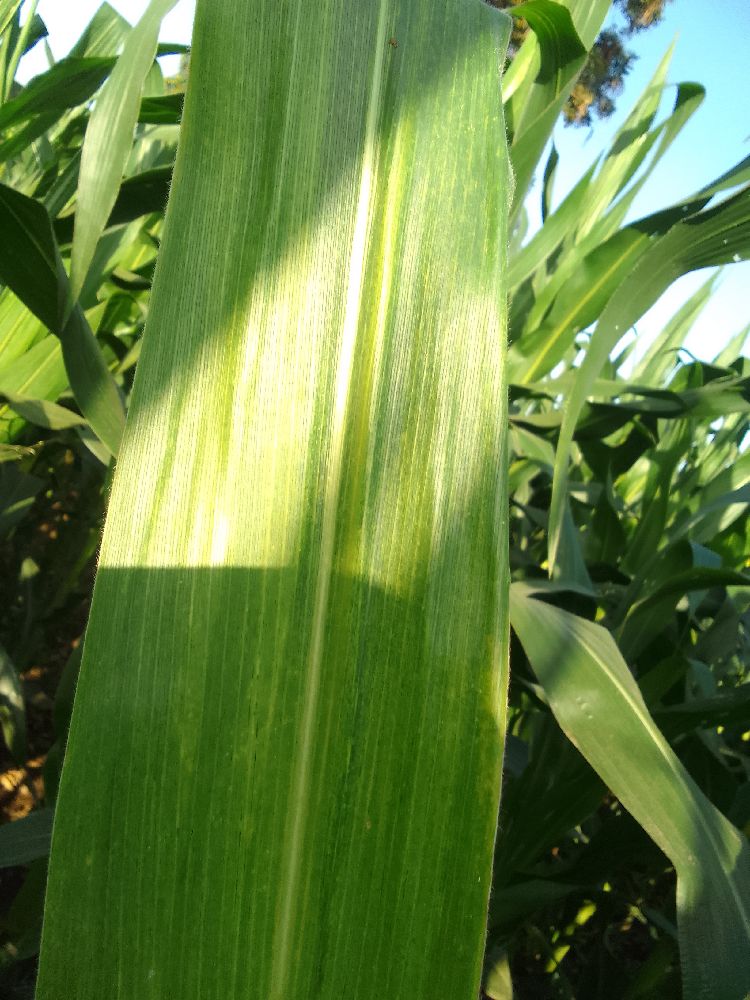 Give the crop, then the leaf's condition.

maize, maize lethal necrosis
